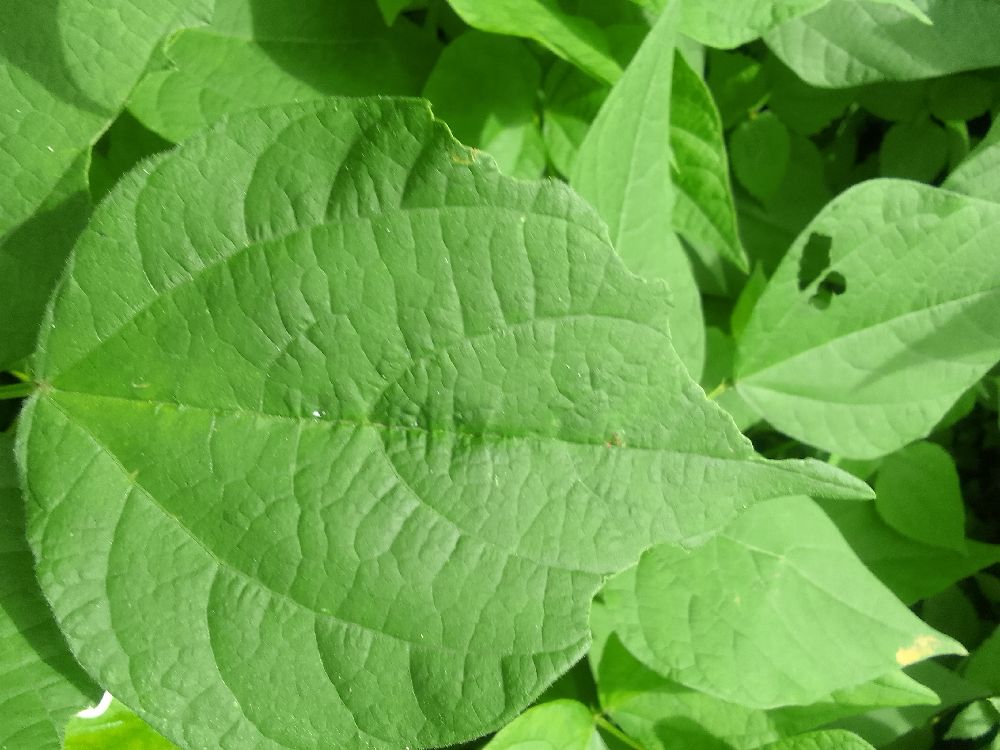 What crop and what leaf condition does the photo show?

common bean, healthy
